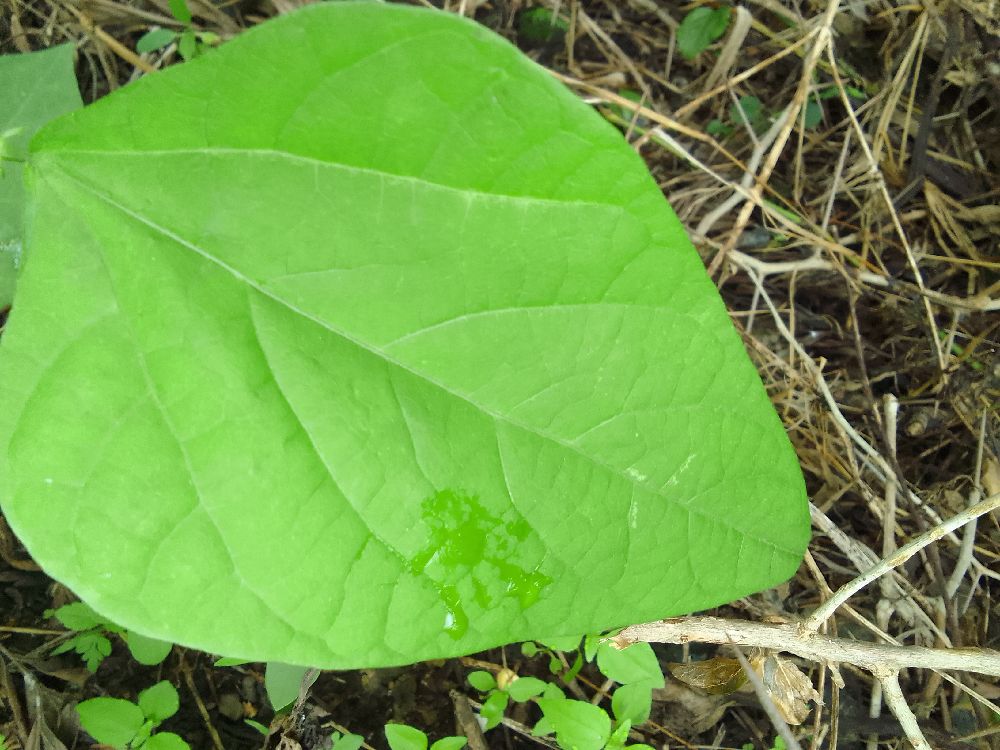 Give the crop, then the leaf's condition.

common bean, healthy
